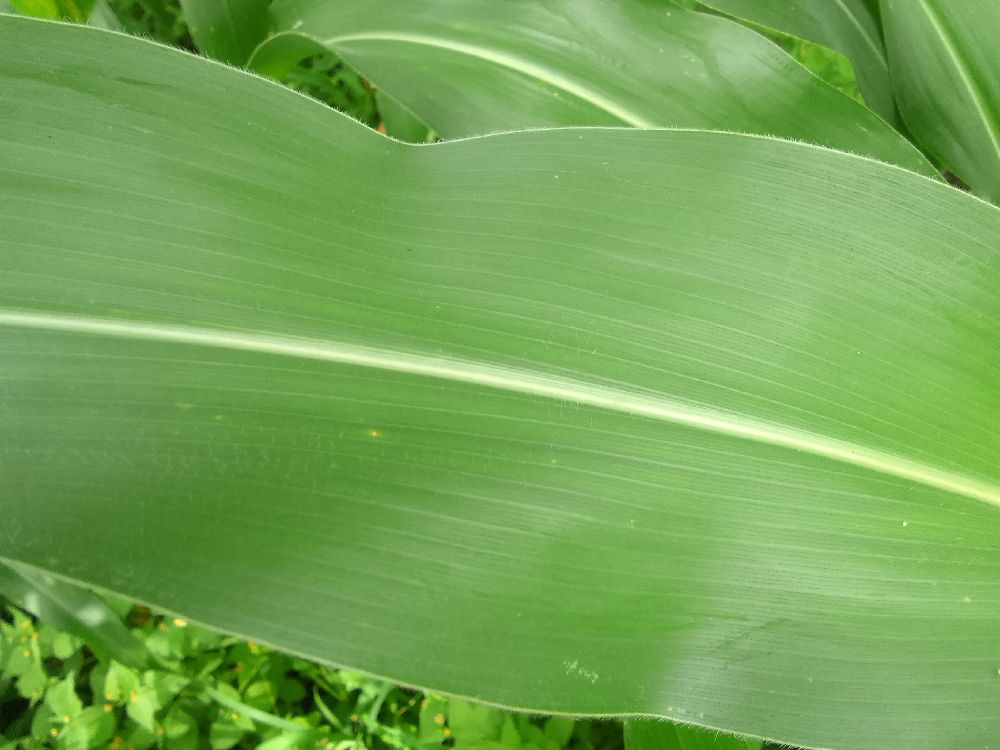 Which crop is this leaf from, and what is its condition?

maize, healthy
